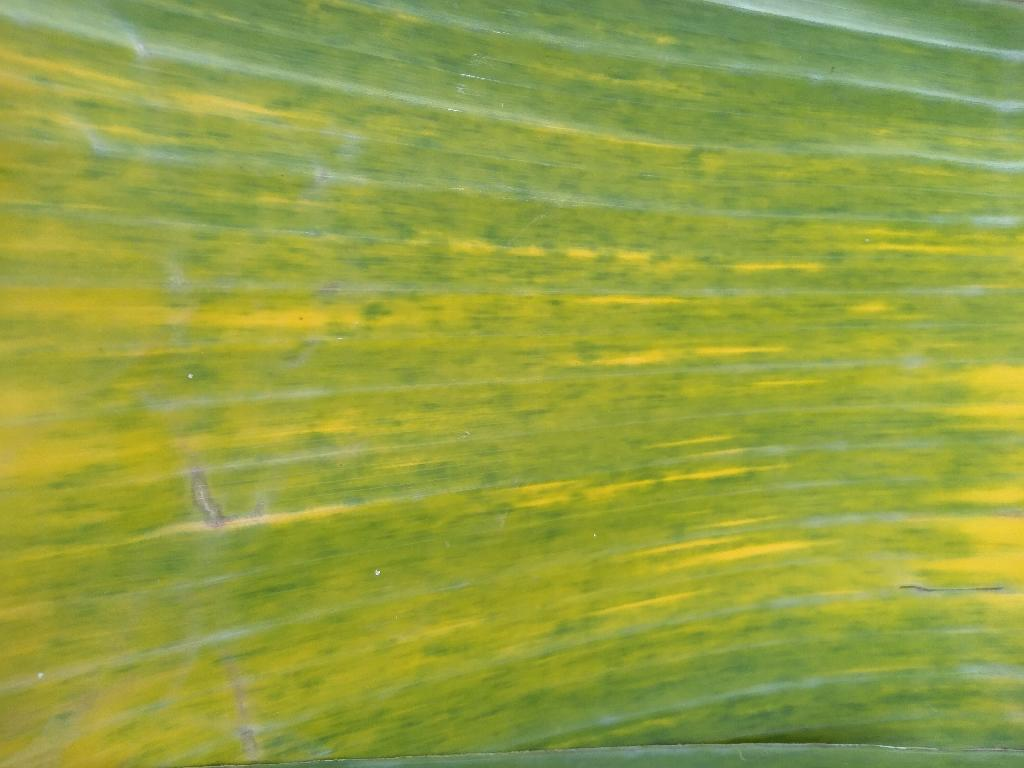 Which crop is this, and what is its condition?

banana, fusarium wilt race 1
